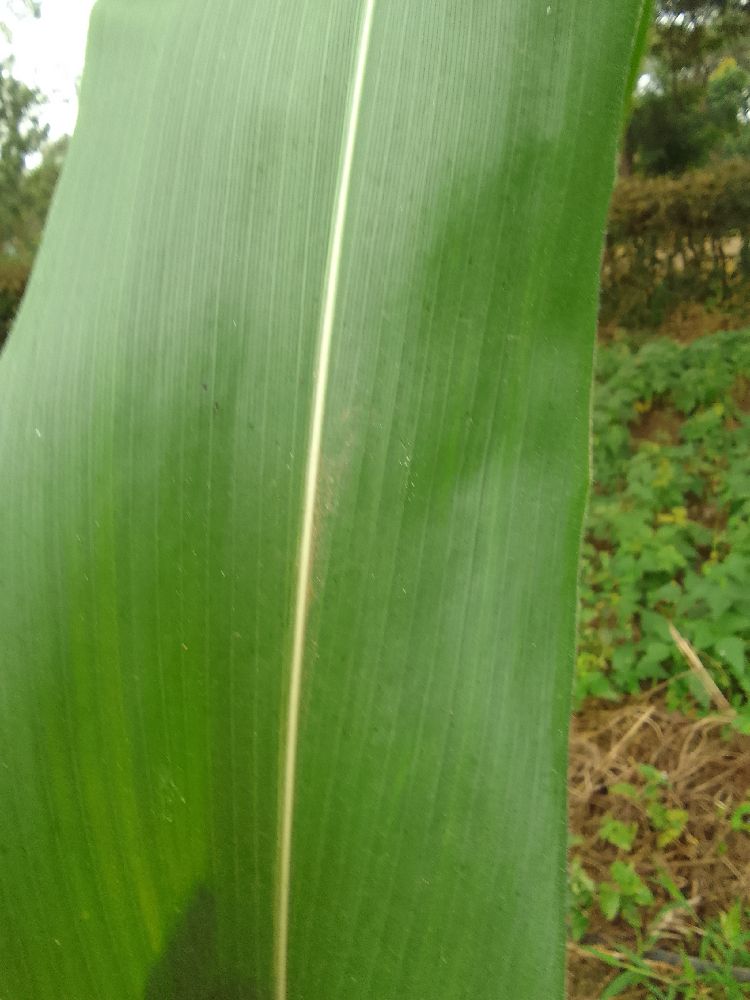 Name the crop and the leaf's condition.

maize, healthy
